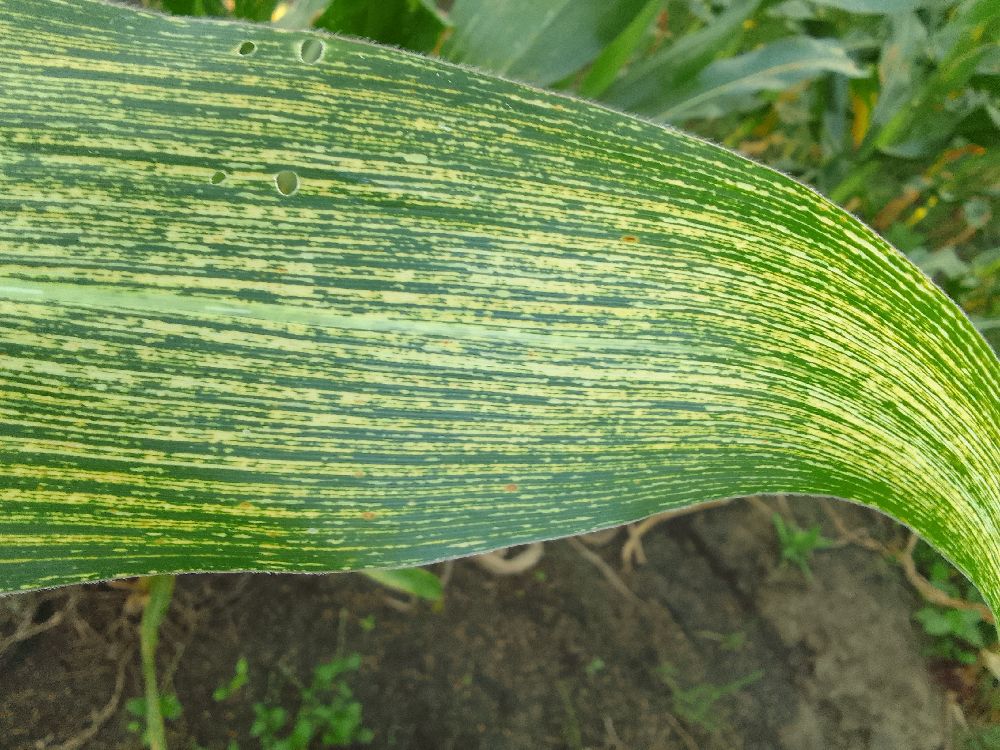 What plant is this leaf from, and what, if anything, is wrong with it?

maize, maize streak virus
